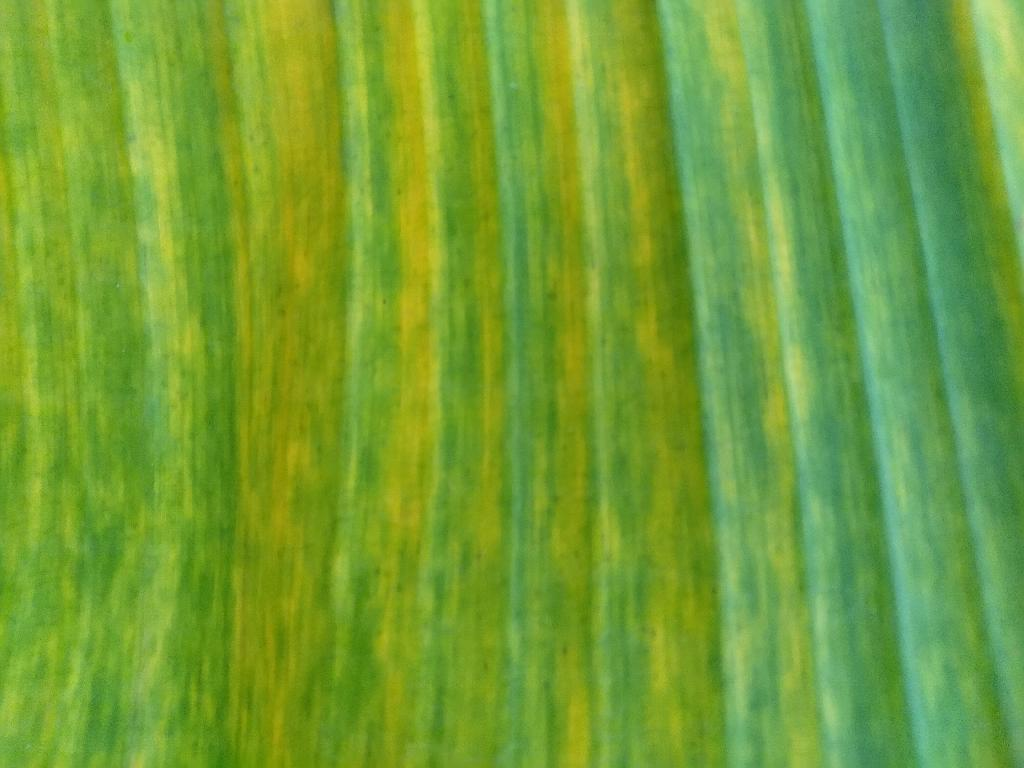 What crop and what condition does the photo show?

banana, fusarium wilt race 1
